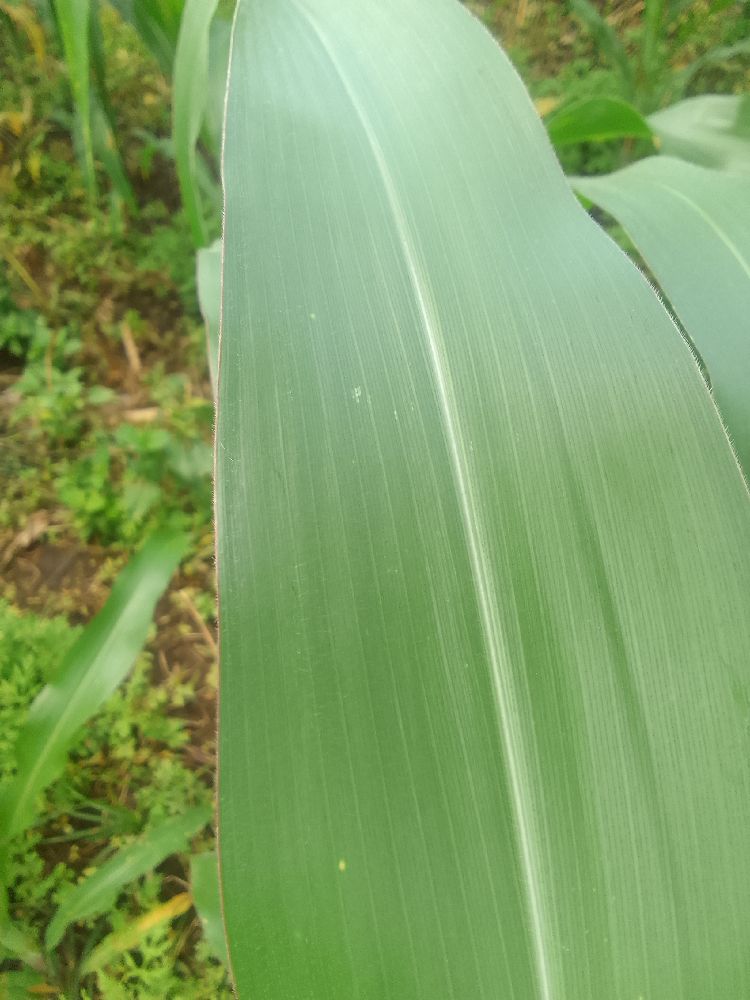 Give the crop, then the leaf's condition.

maize, healthy
